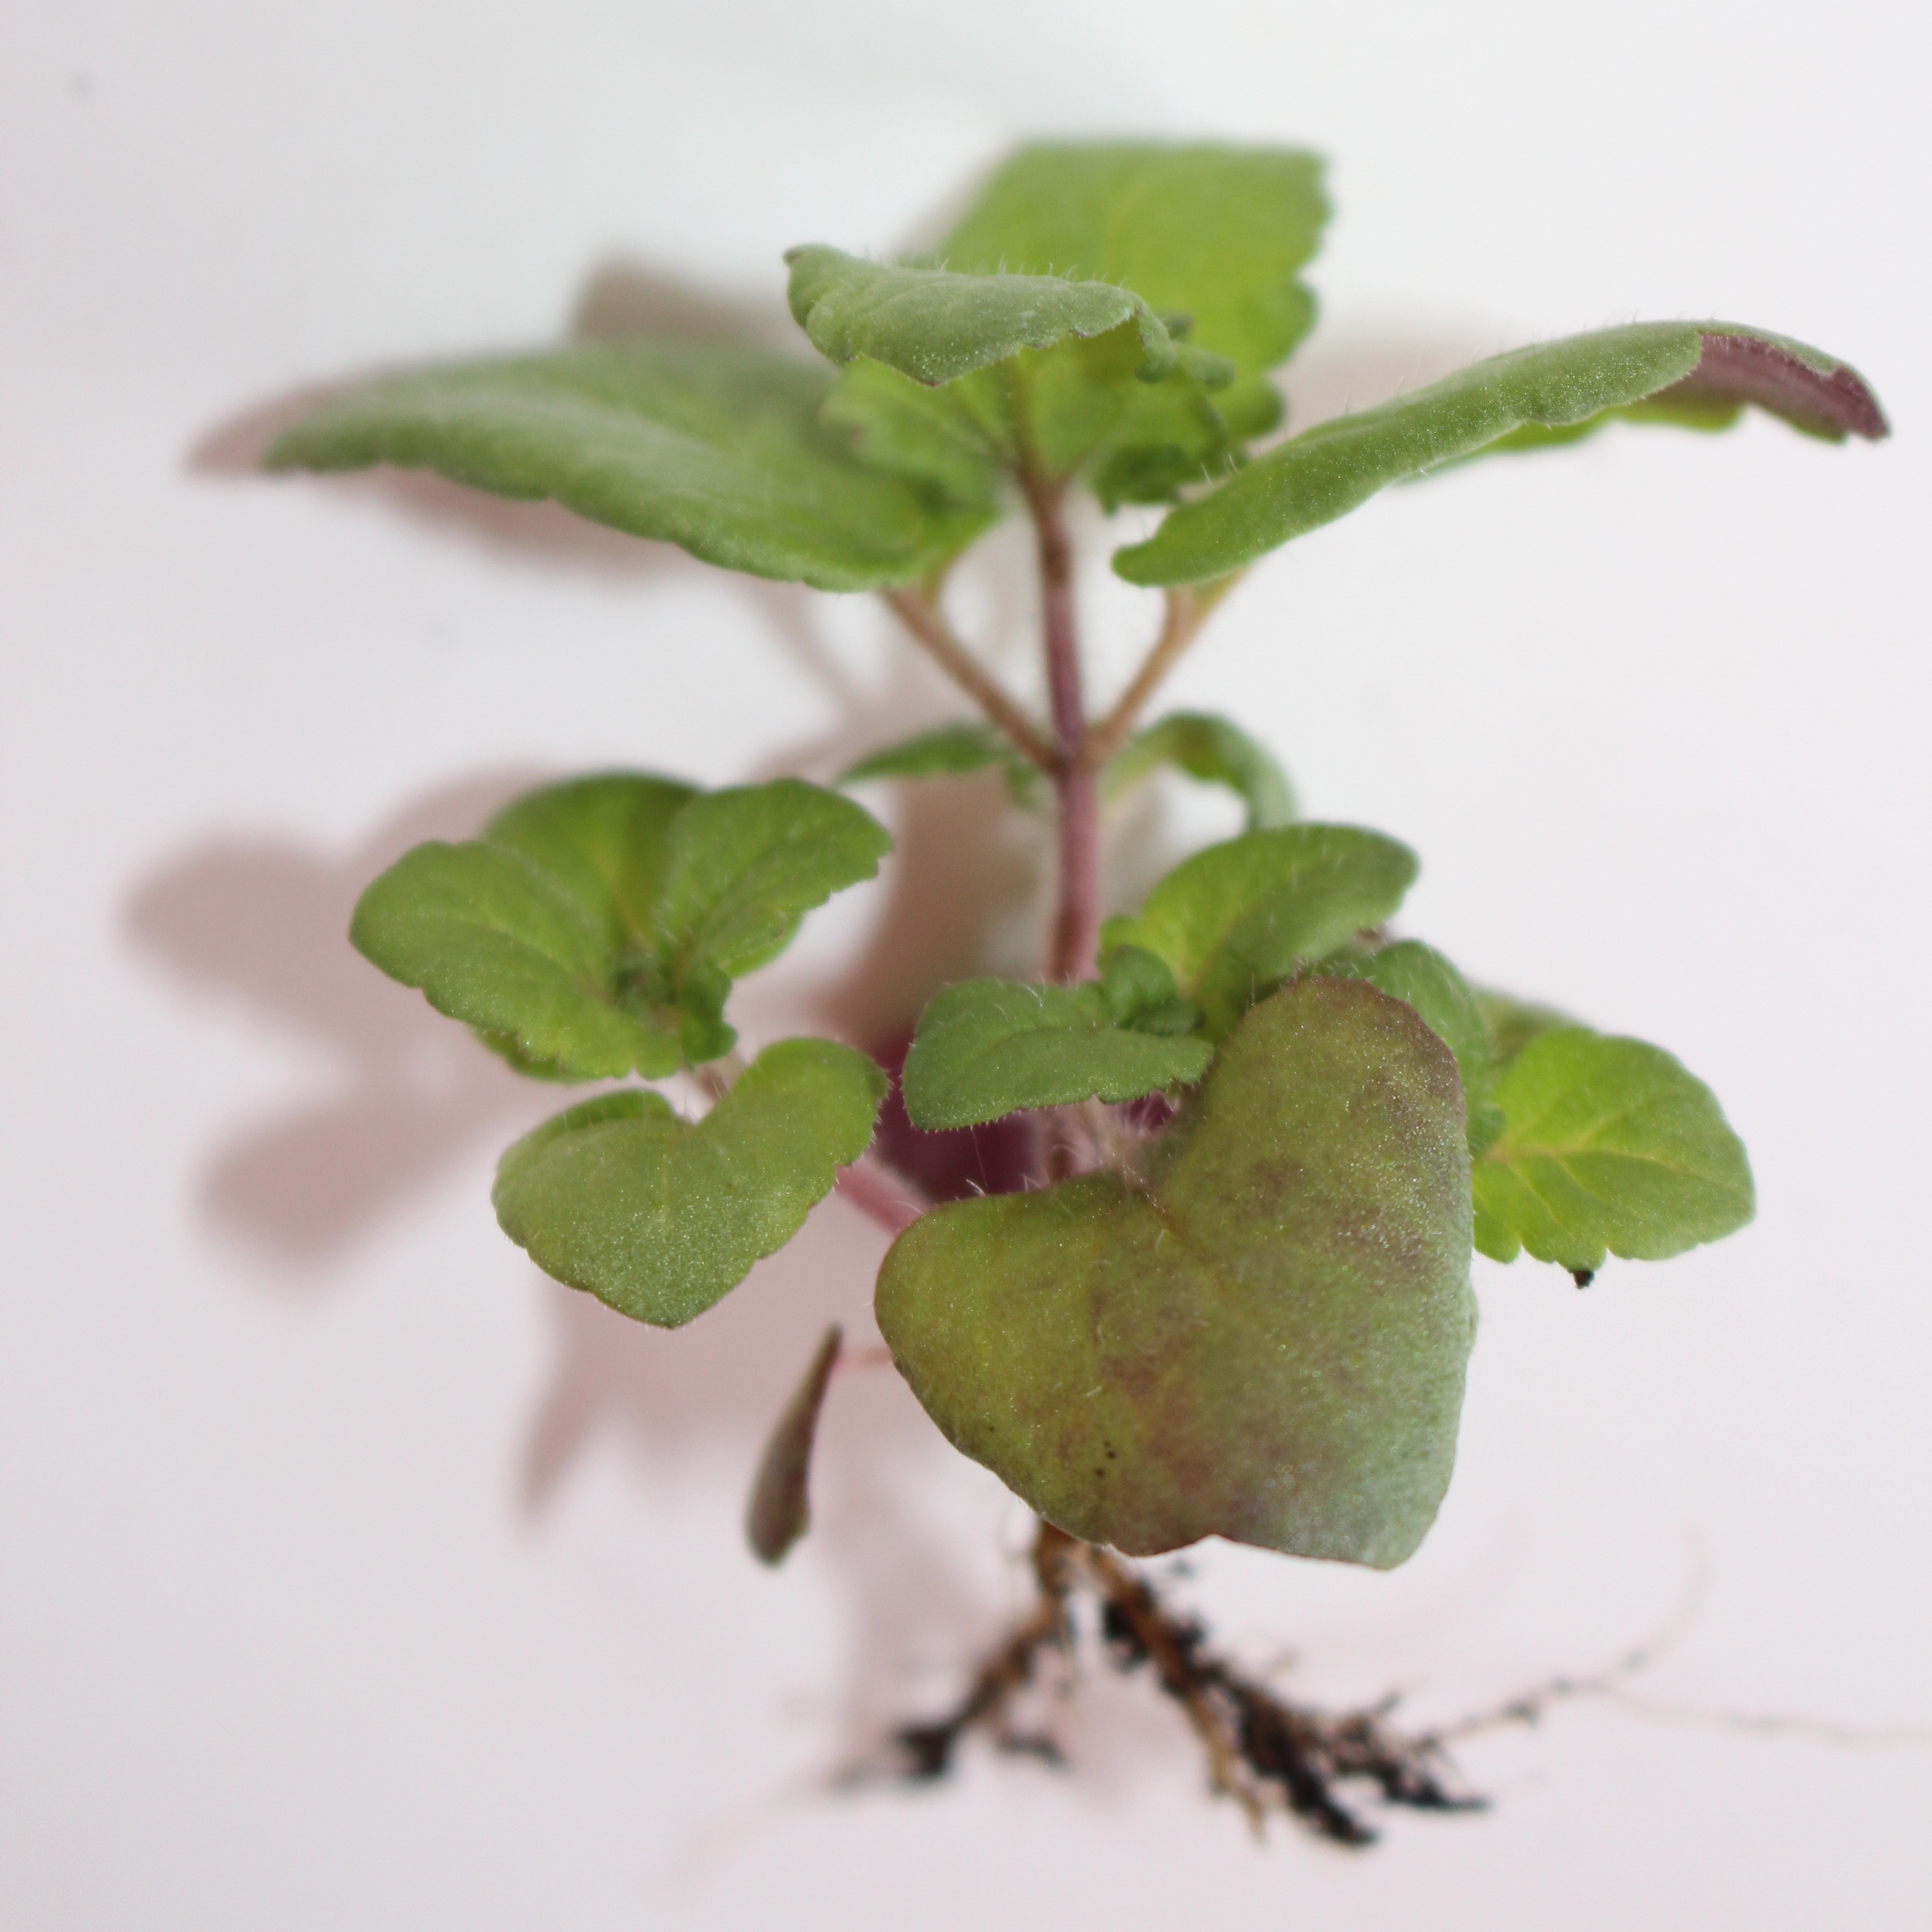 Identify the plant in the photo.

Veronica persica
